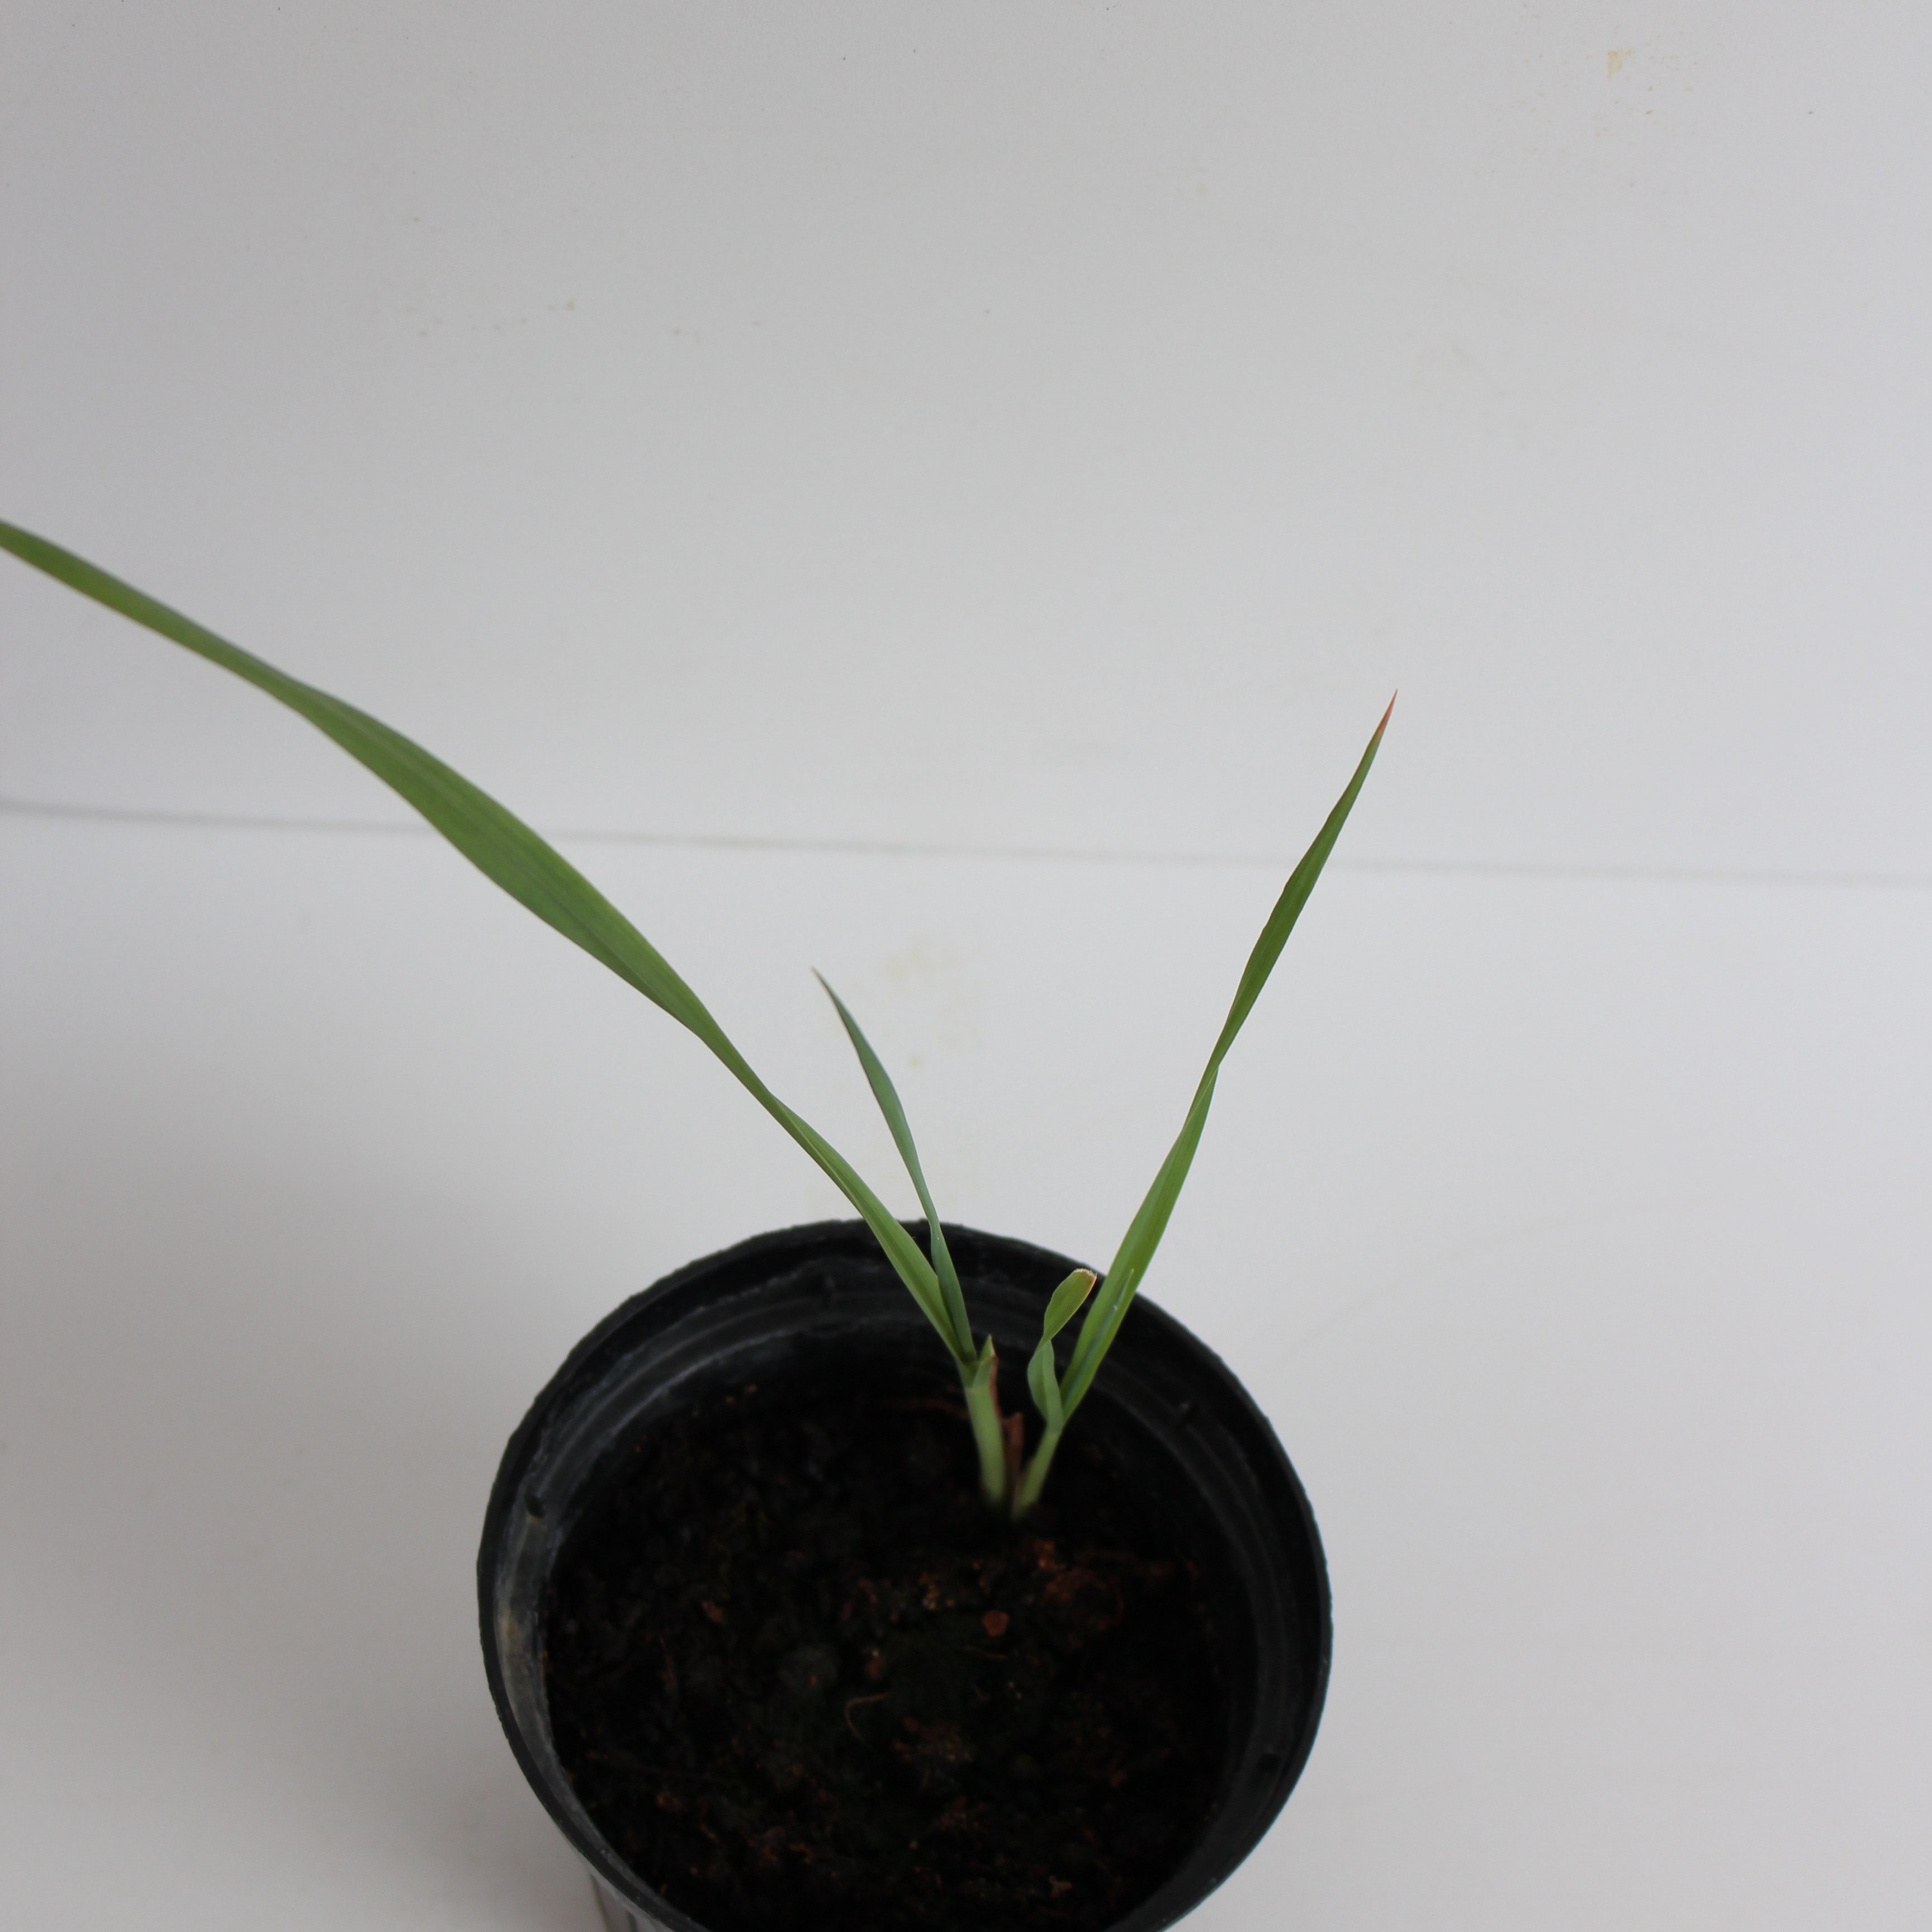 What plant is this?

Avena sterilis
